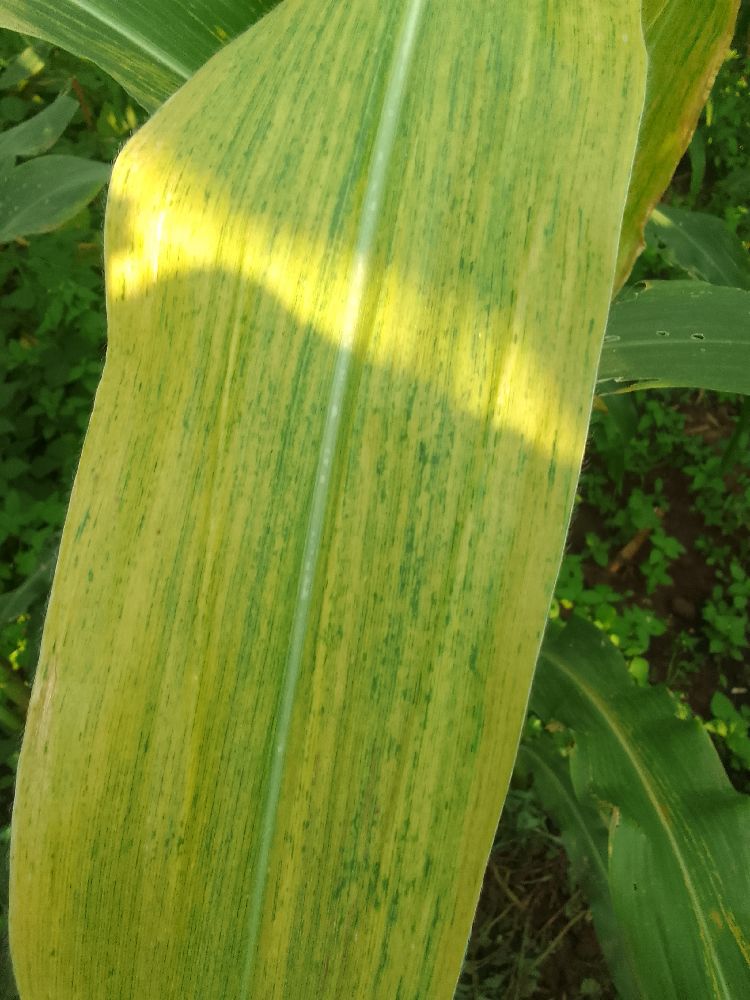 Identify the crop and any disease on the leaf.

maize, maize lethal necrosis
